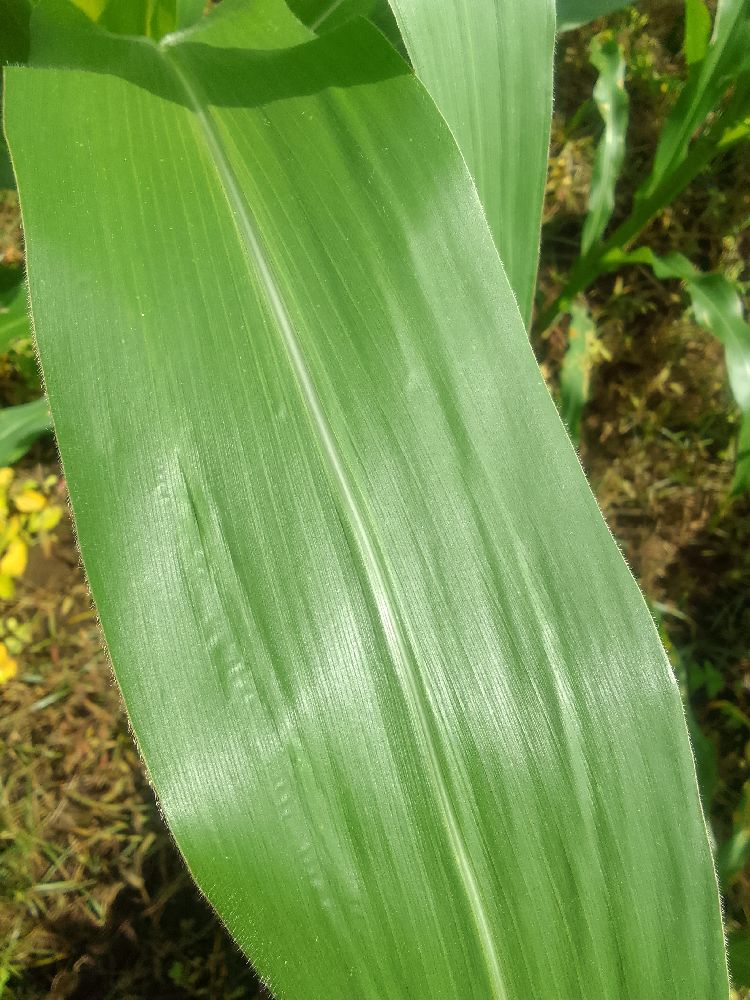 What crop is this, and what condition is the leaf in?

maize, healthy
